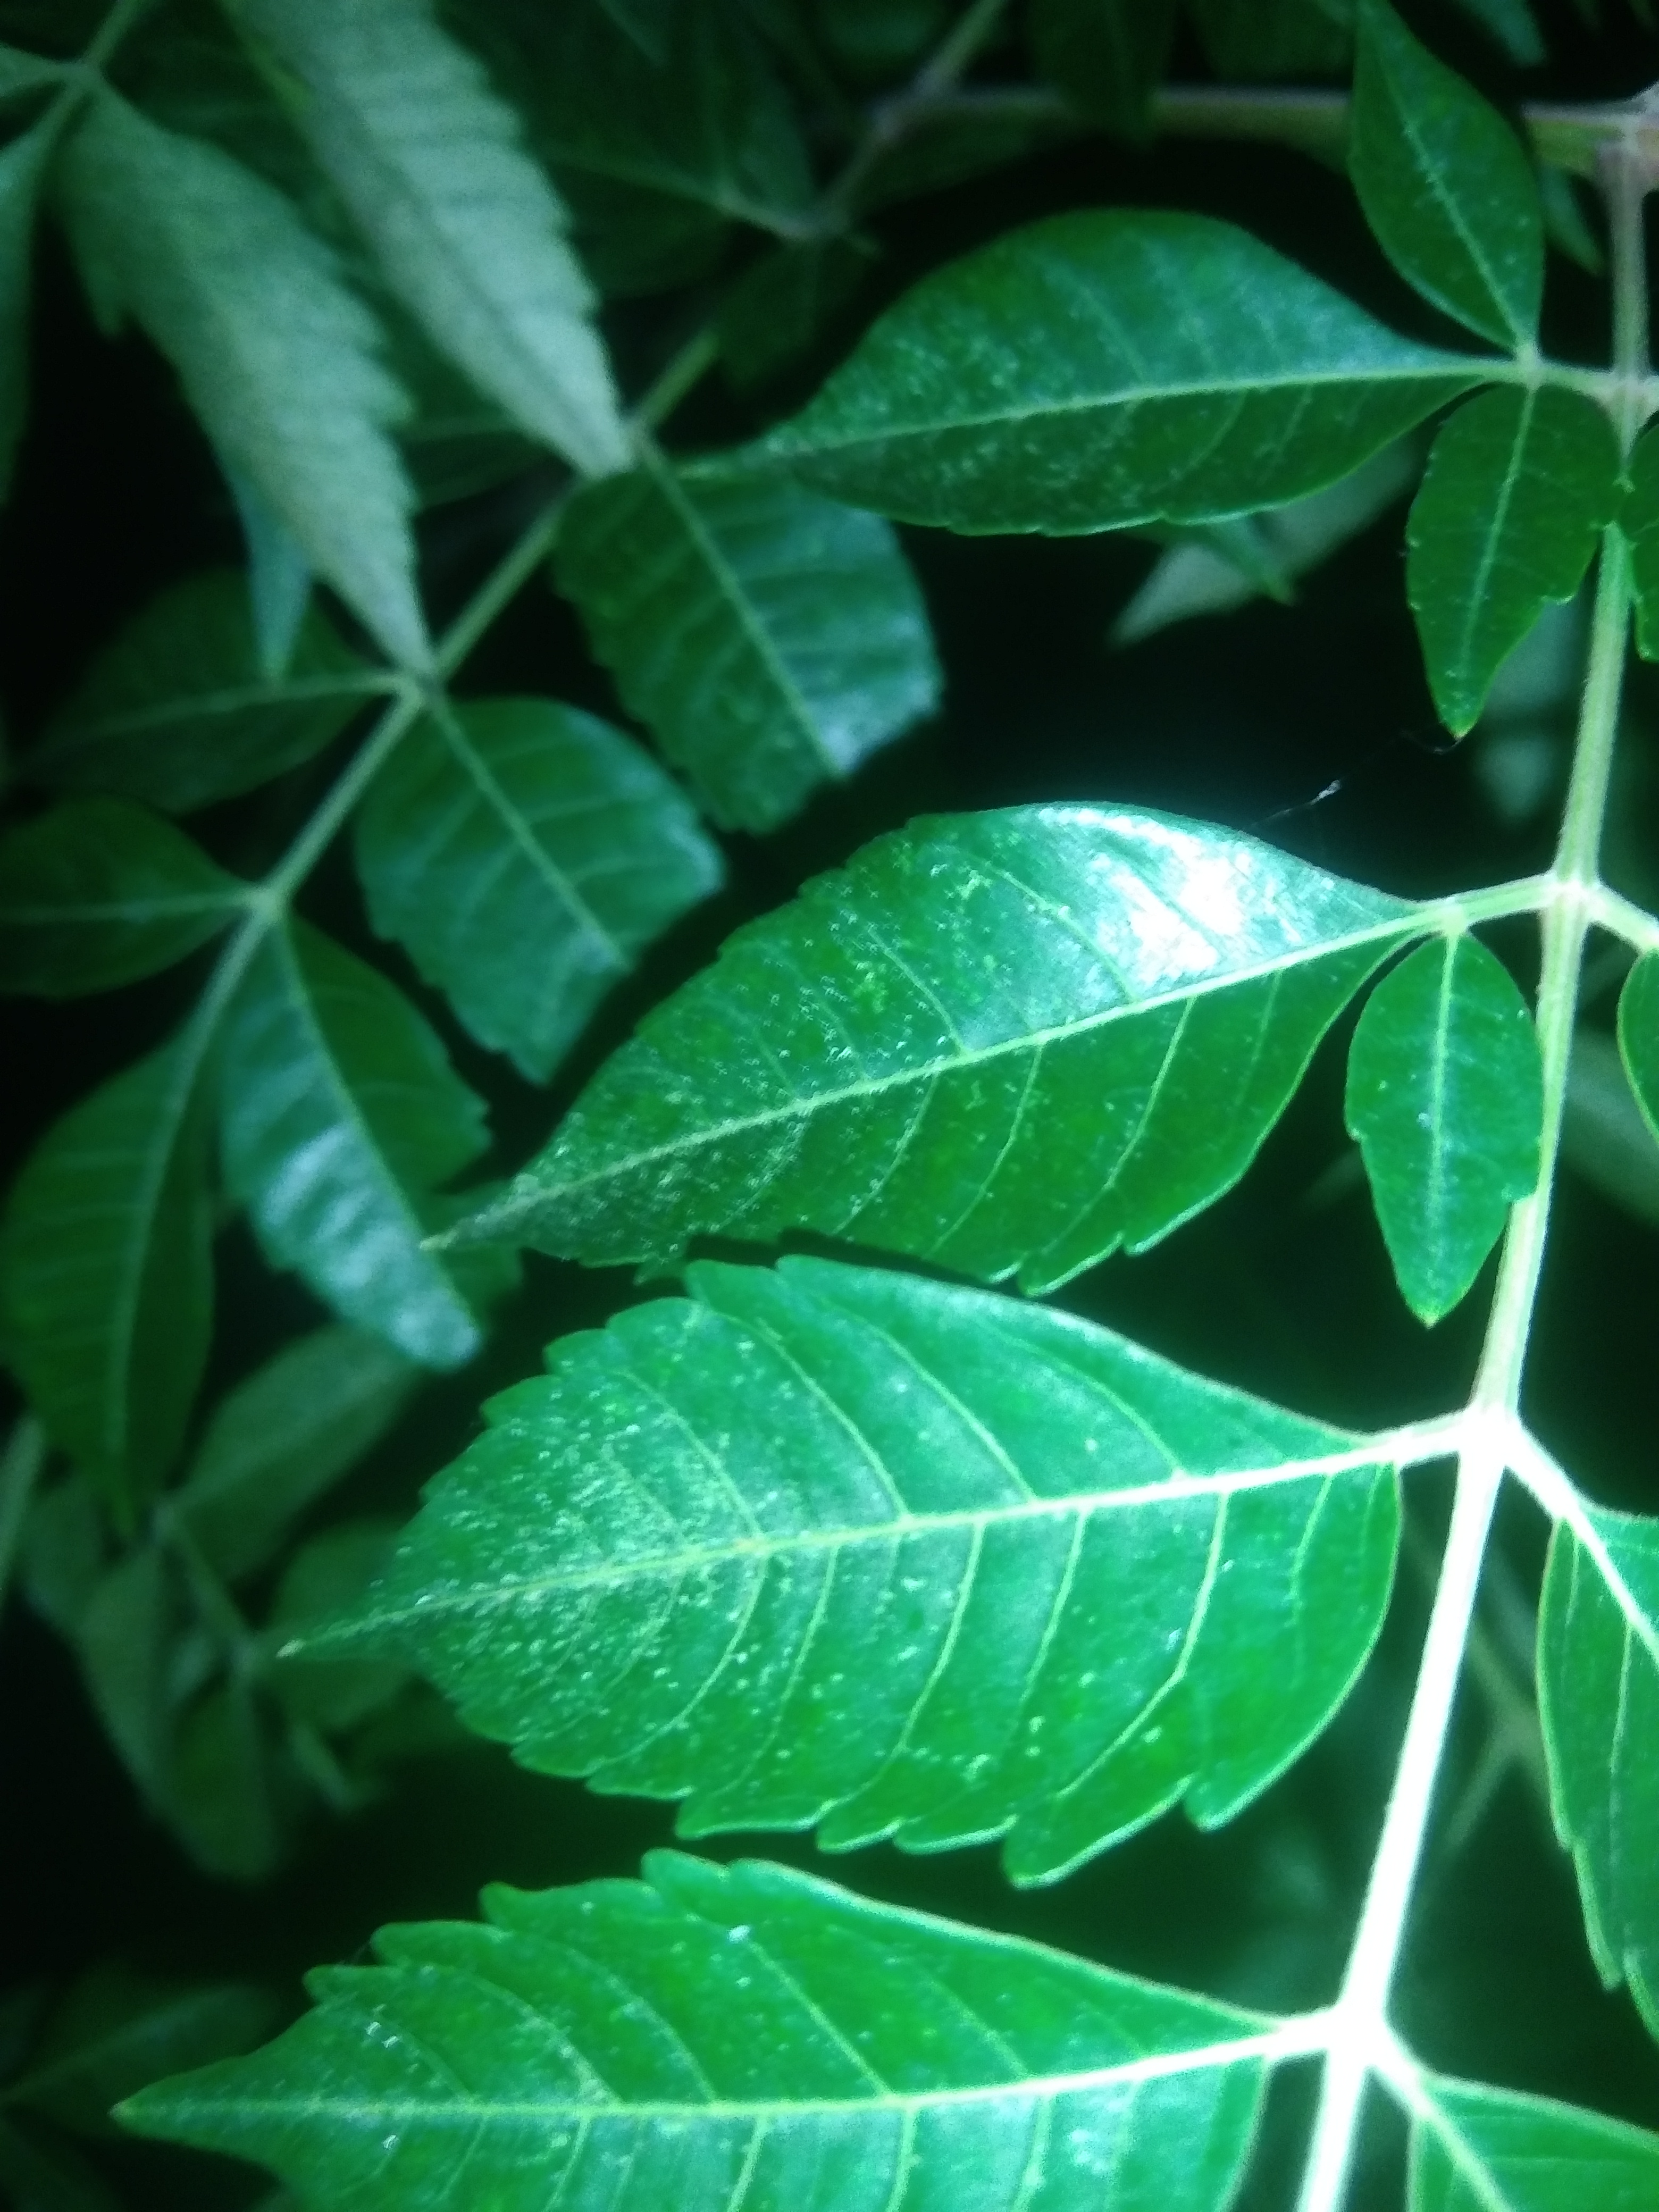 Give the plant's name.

neem
